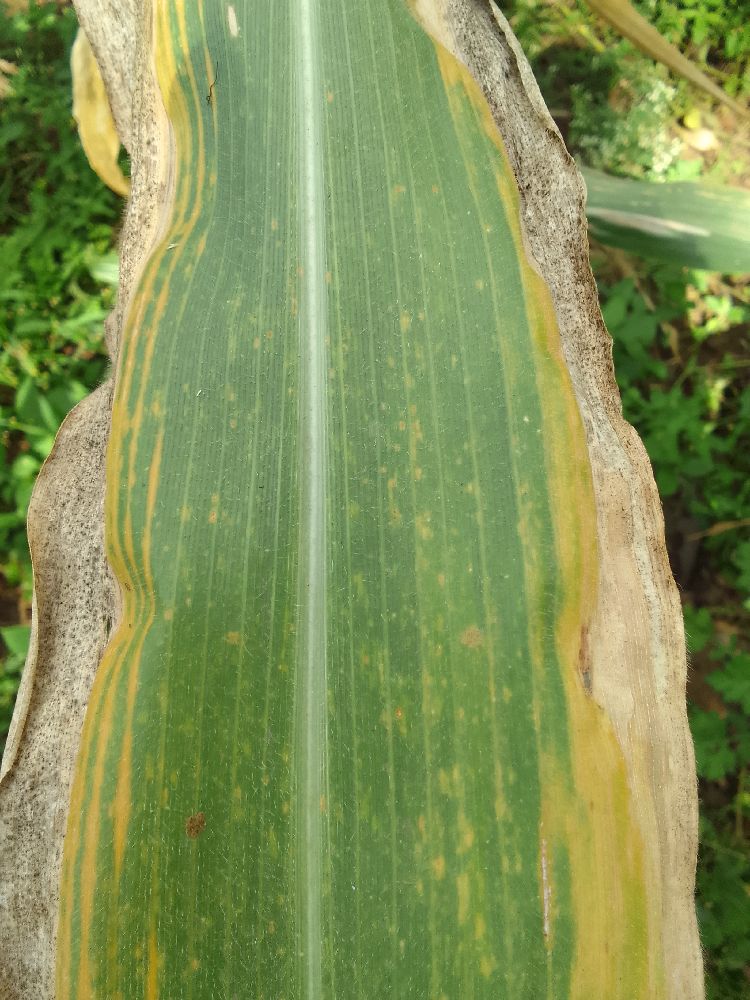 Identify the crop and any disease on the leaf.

maize, maize lethal necrosis
